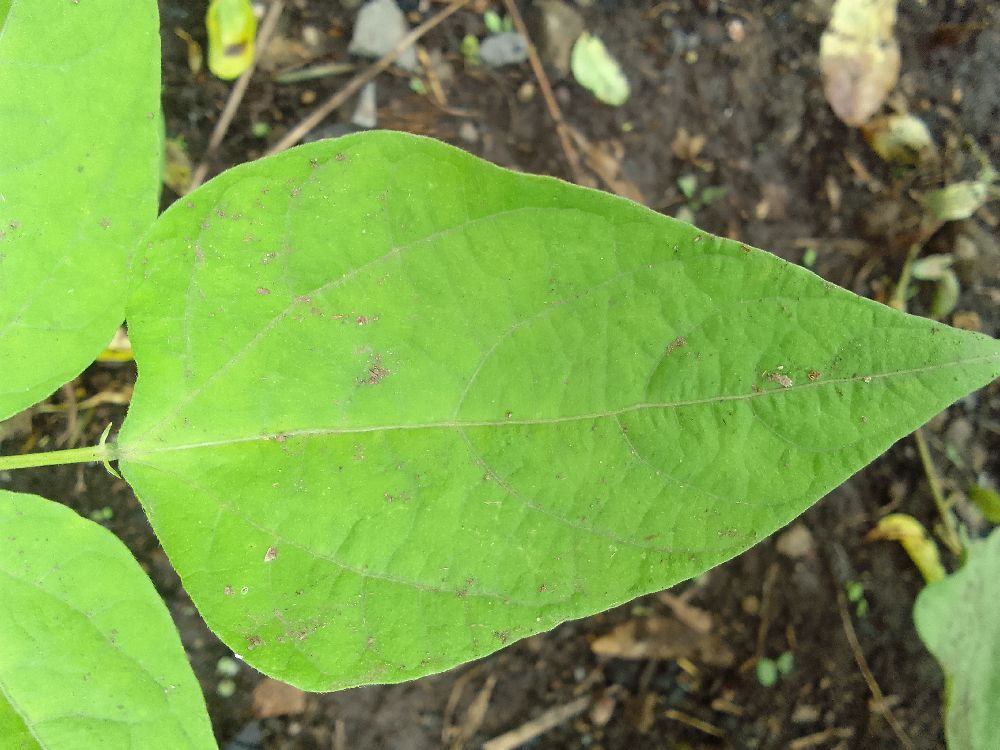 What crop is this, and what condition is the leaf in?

common bean, healthy
